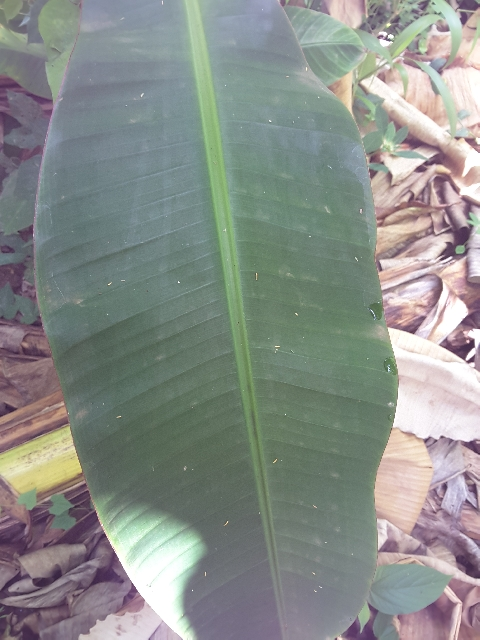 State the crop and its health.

banana, healthy
